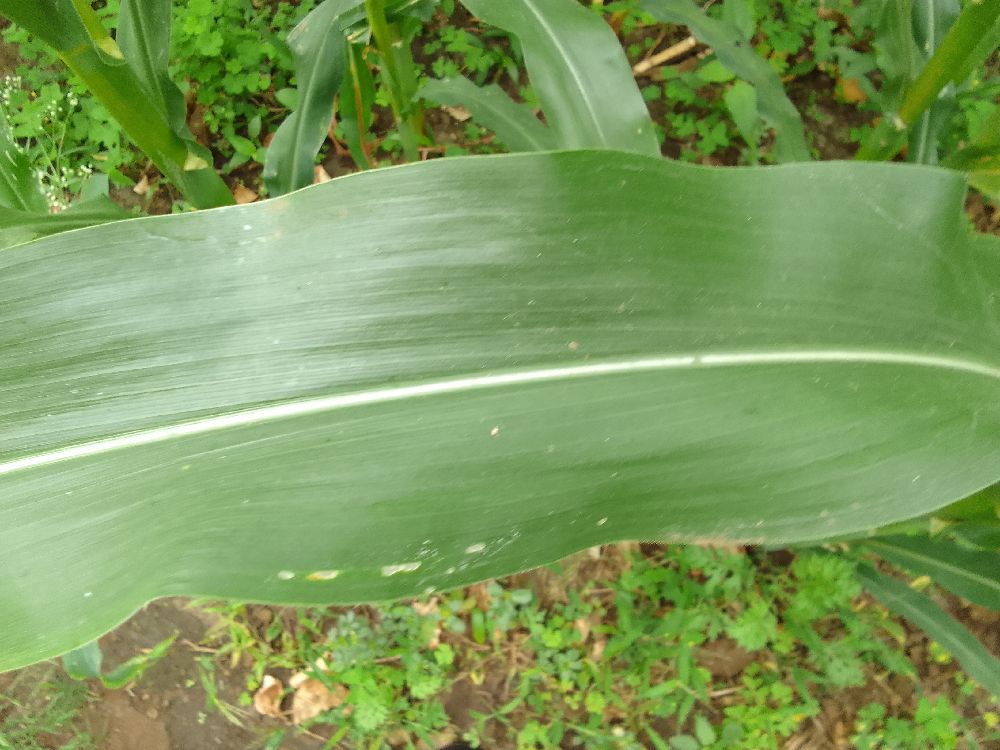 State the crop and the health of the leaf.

maize, healthy
